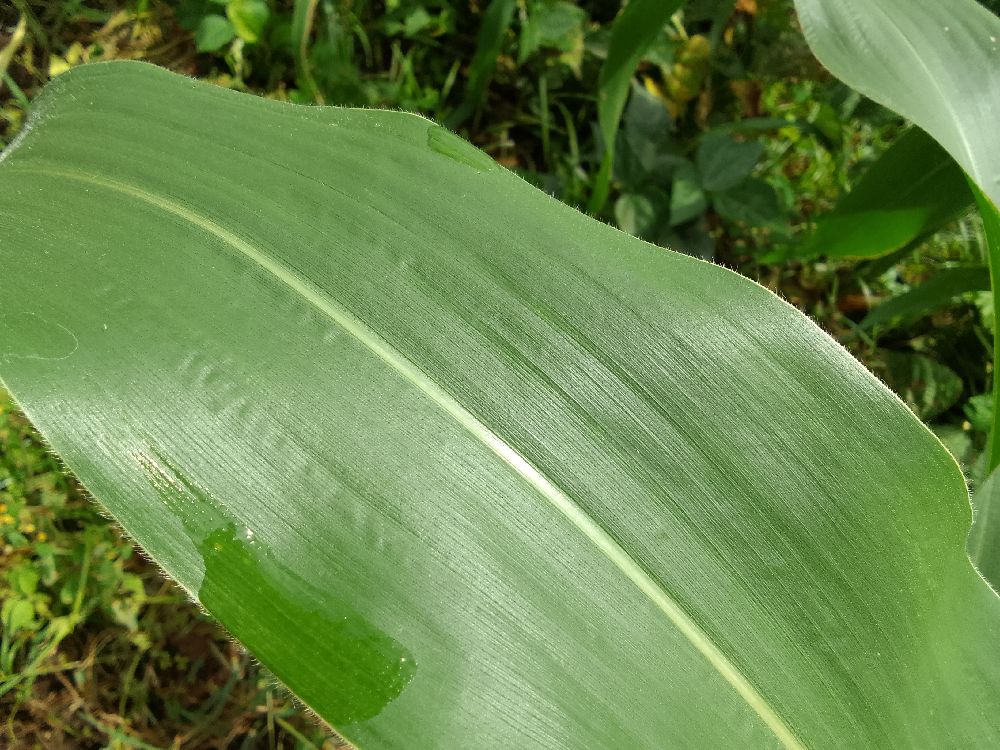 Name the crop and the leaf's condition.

maize, healthy
